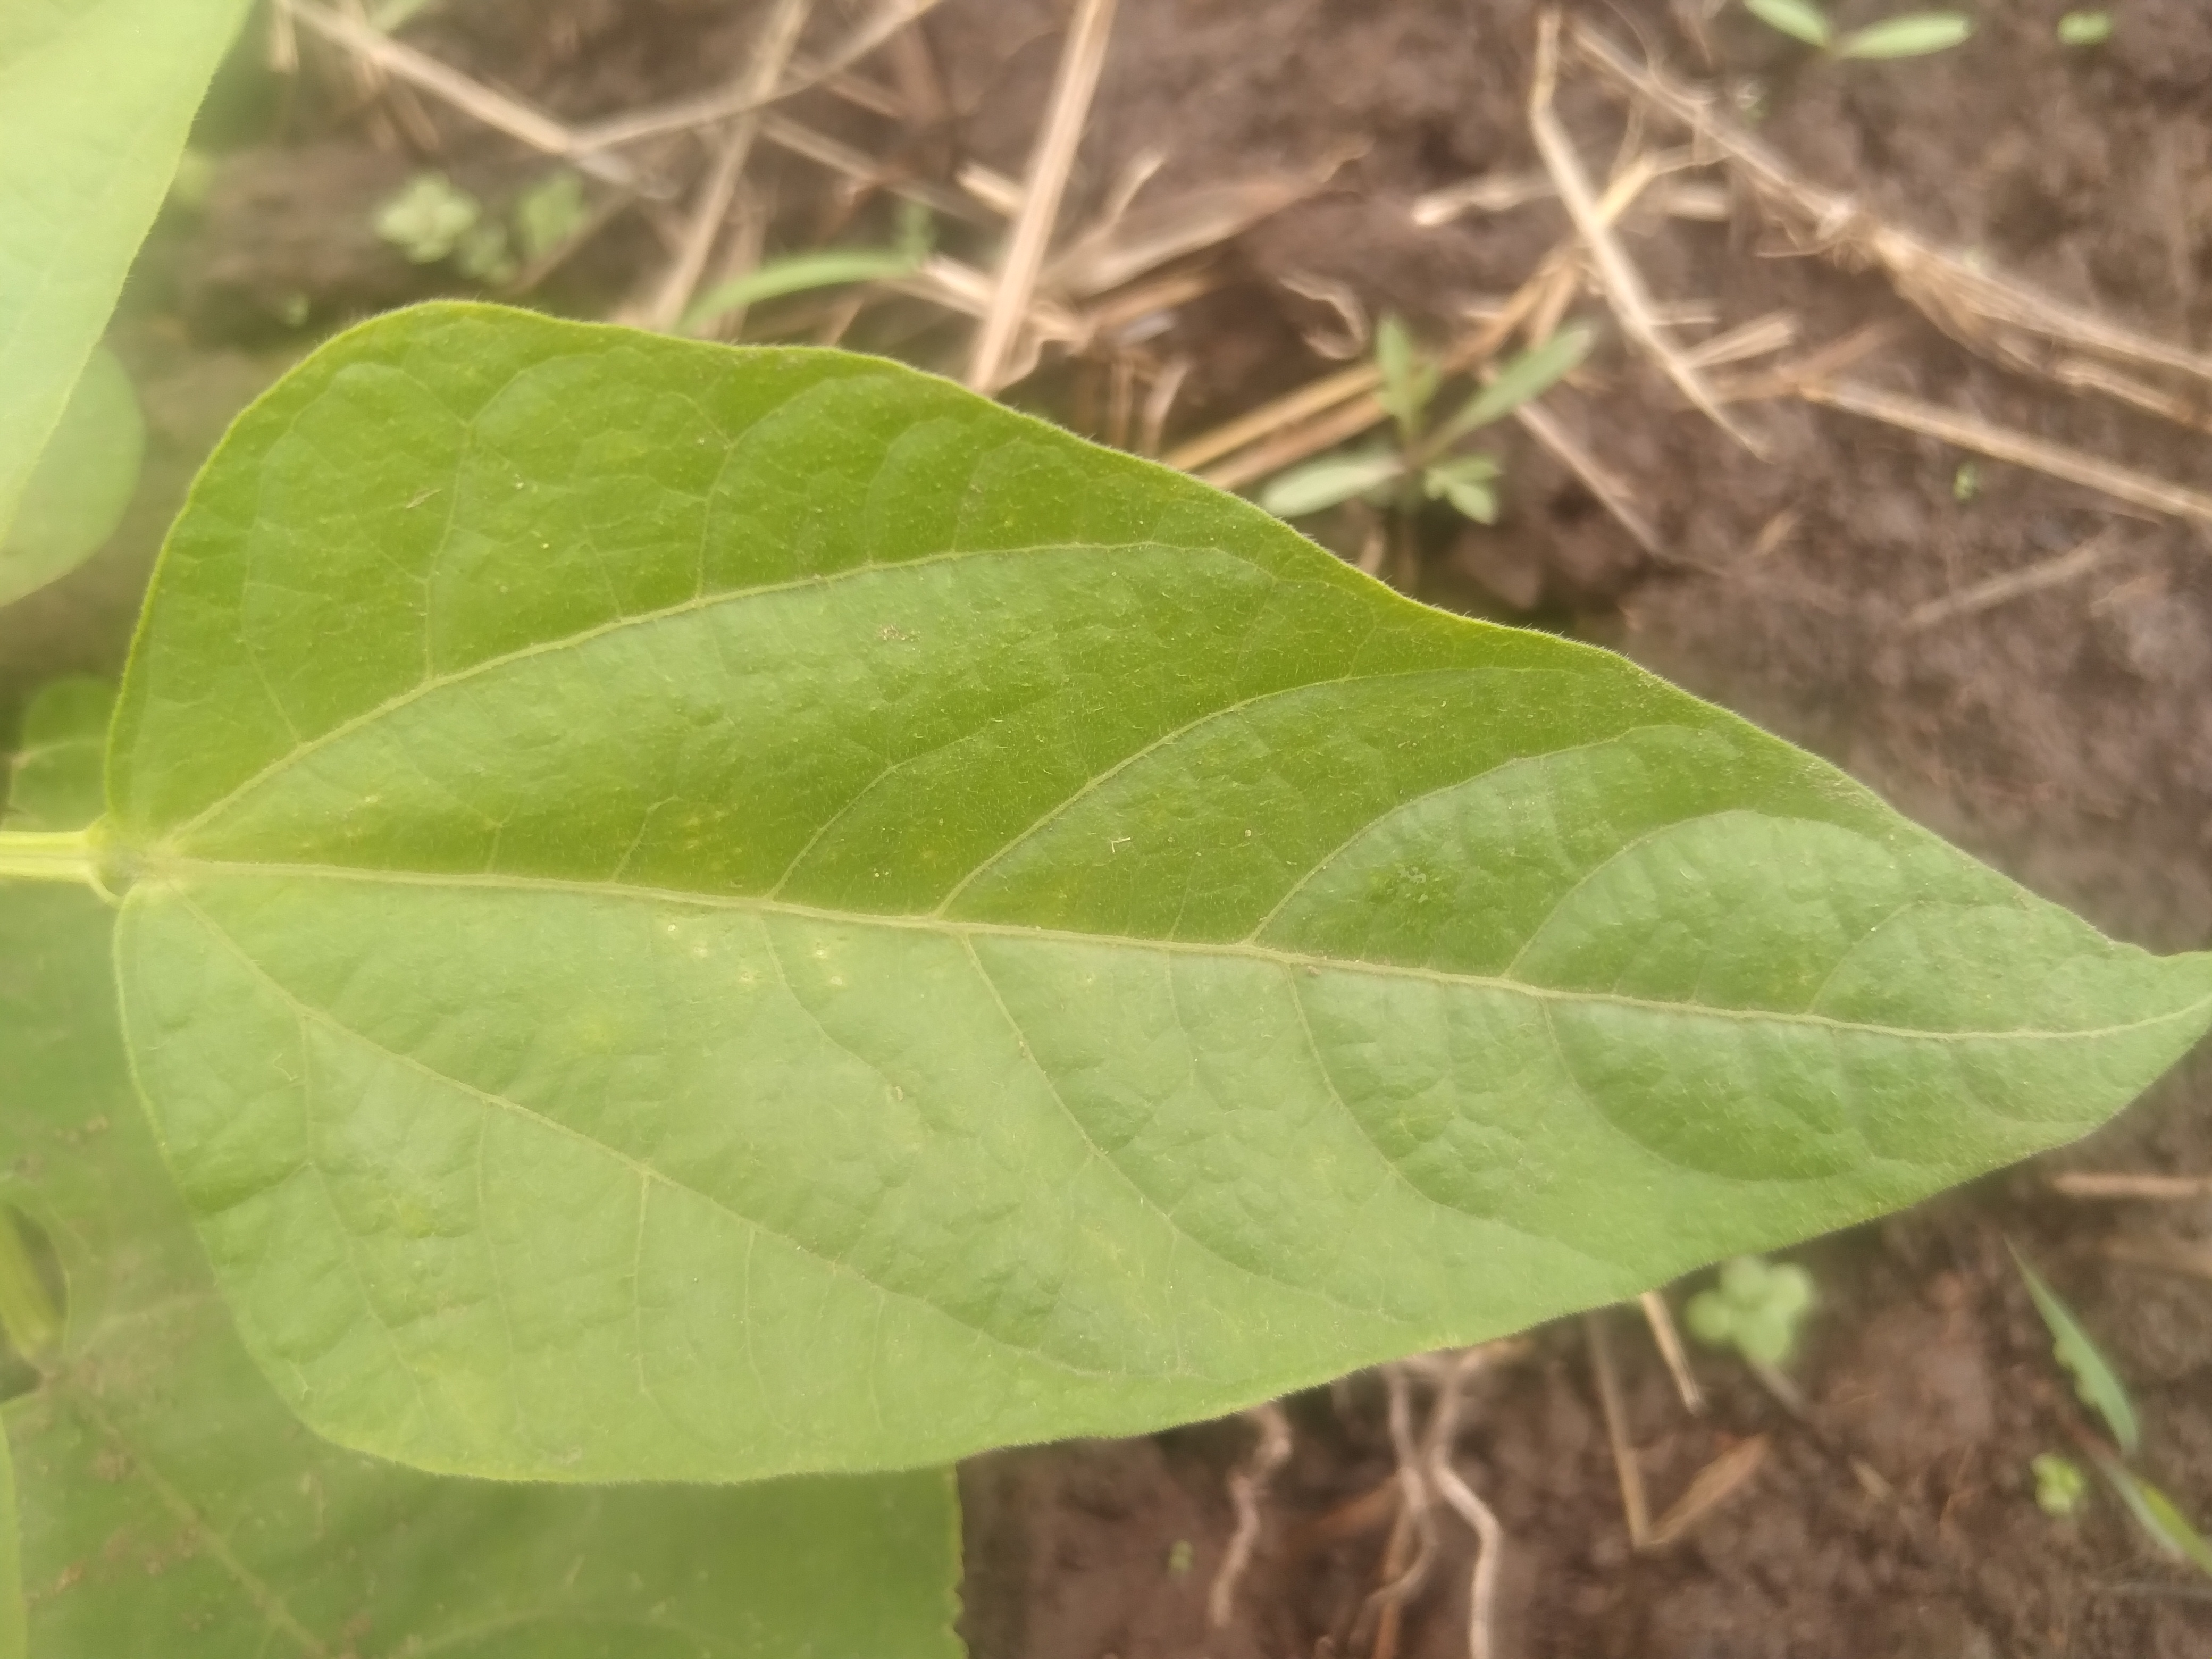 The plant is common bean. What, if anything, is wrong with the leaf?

healthy
